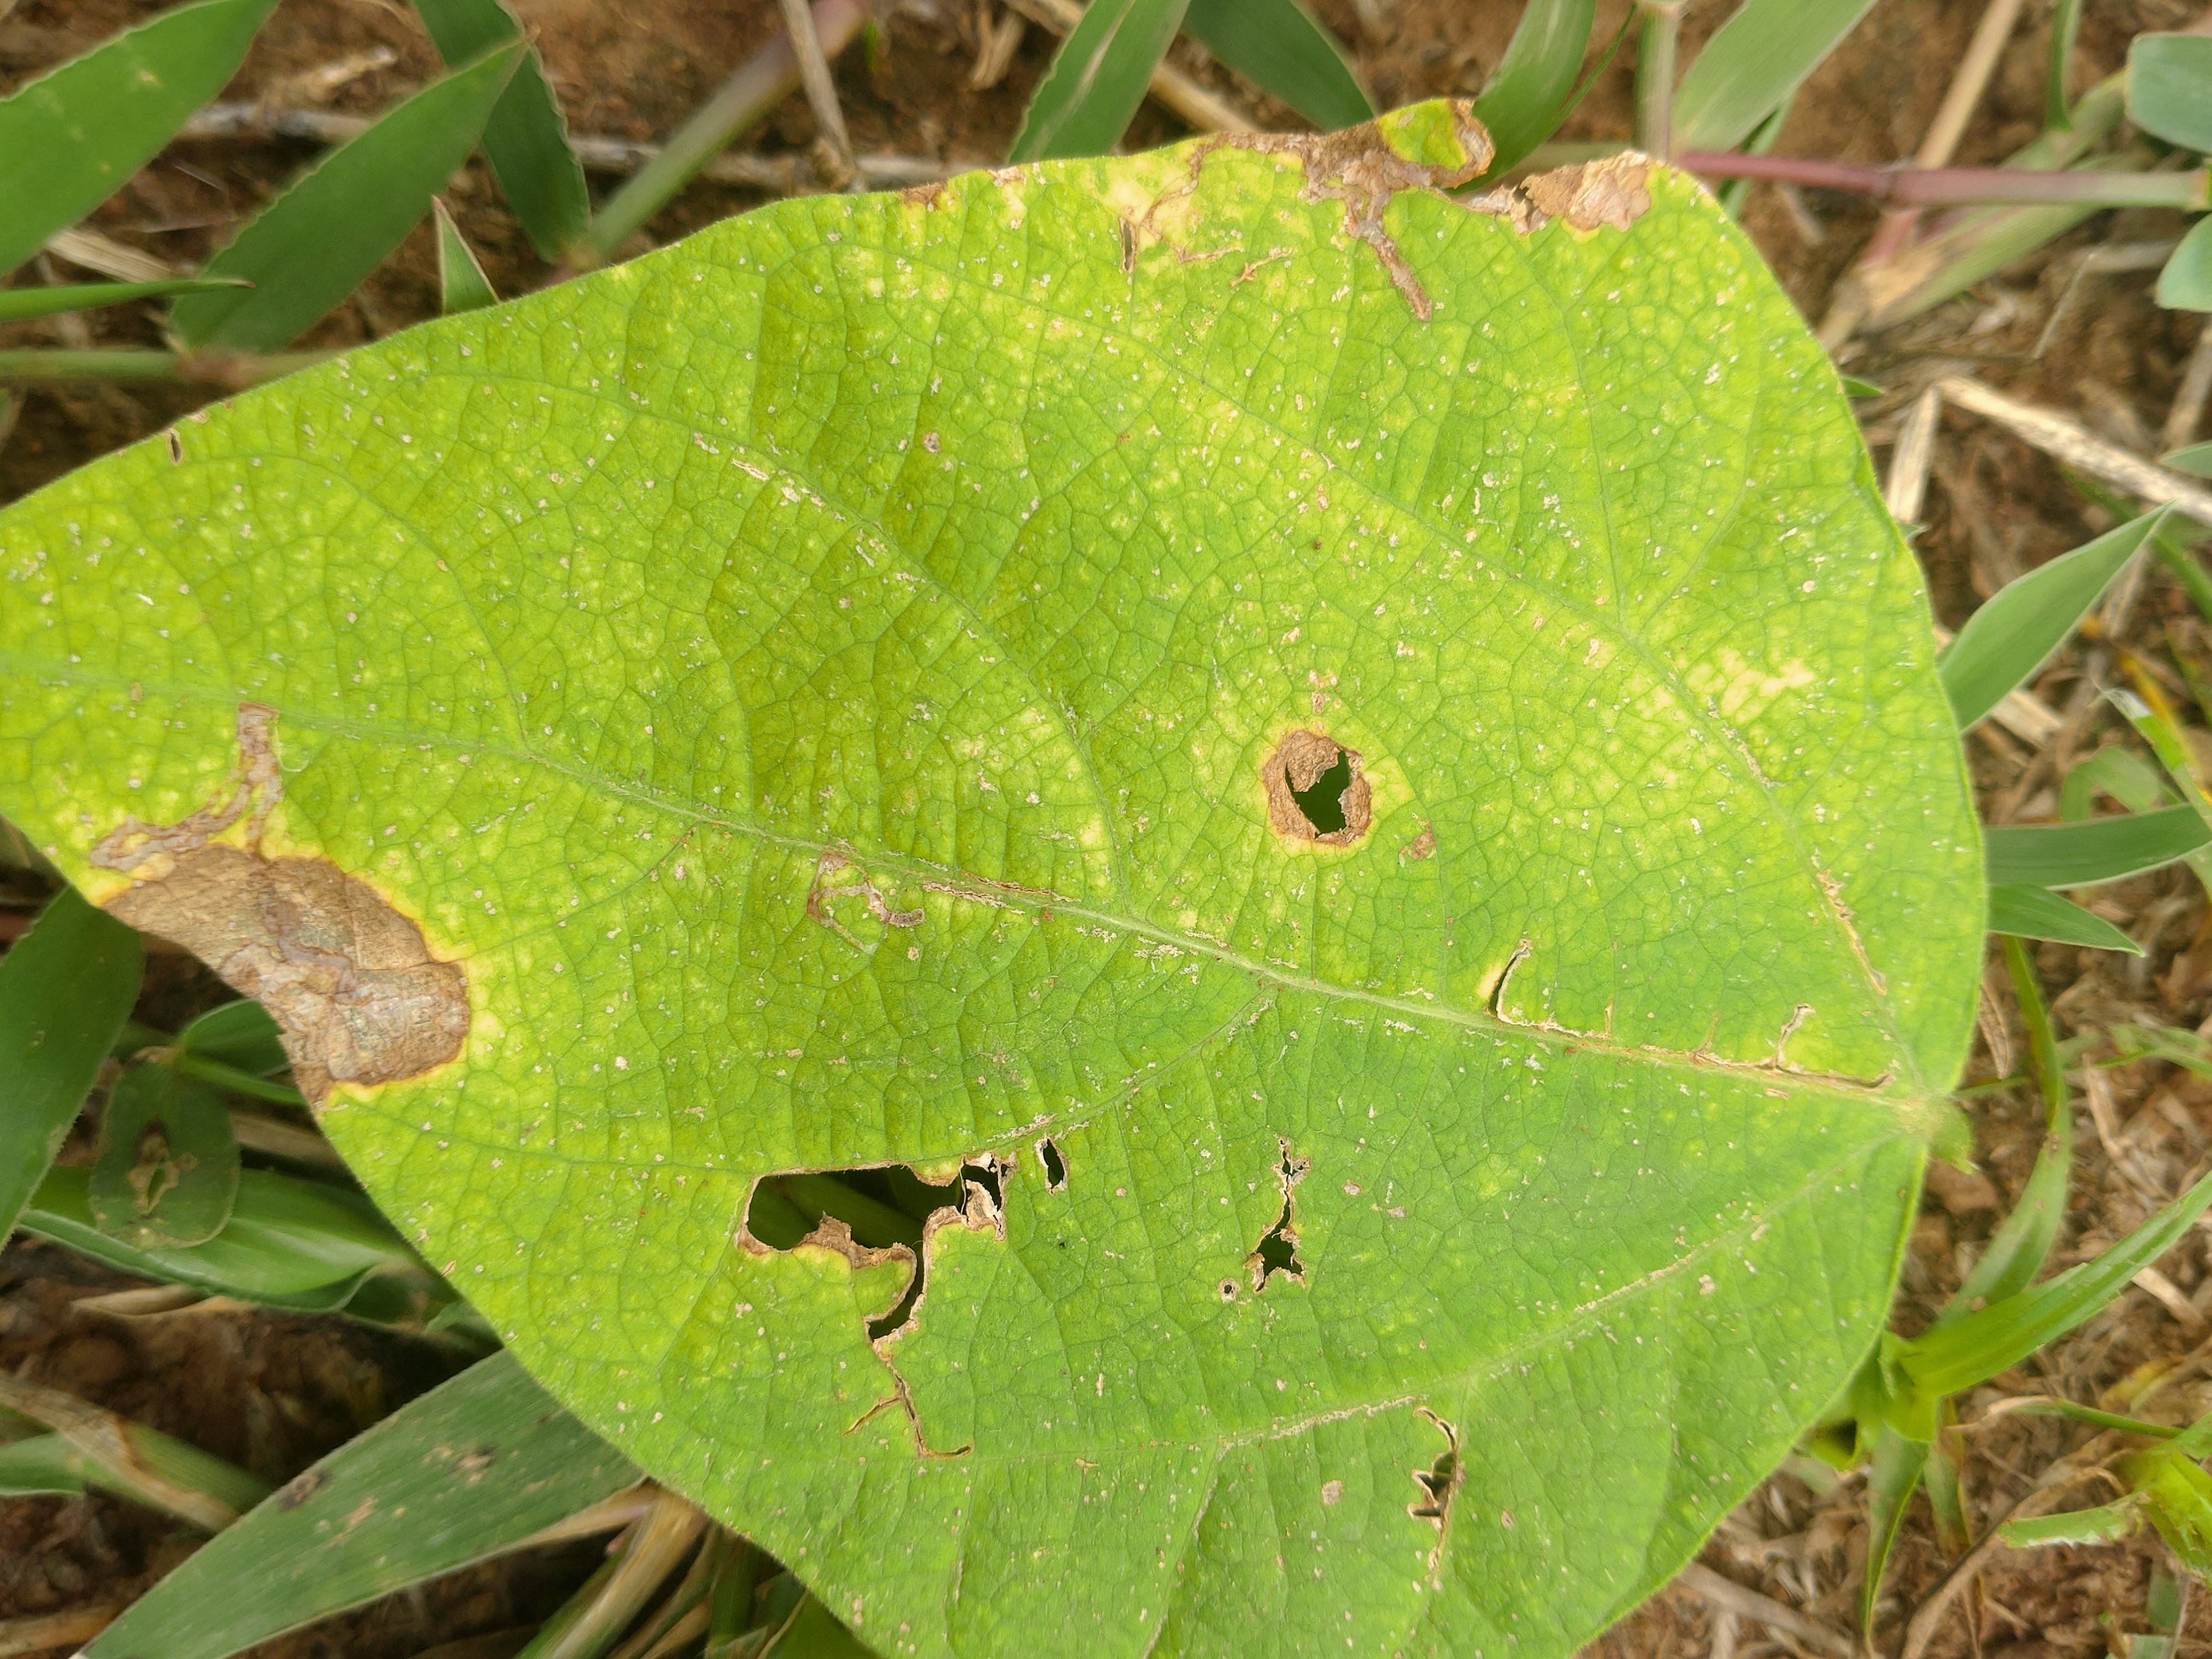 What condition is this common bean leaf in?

rust
